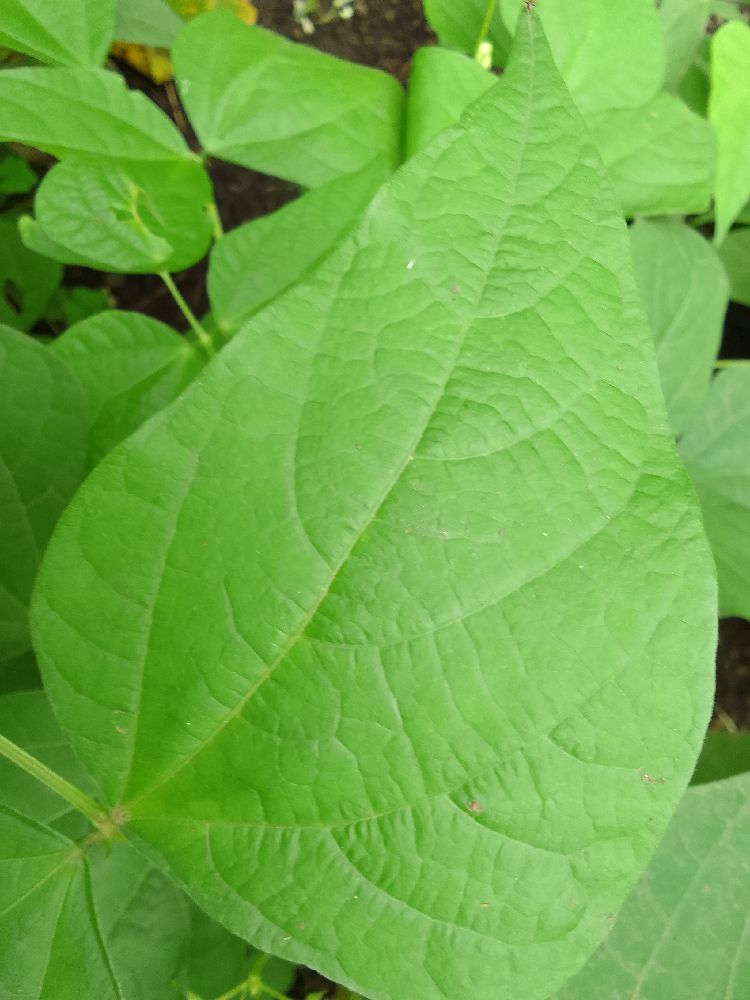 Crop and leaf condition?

common bean, healthy
